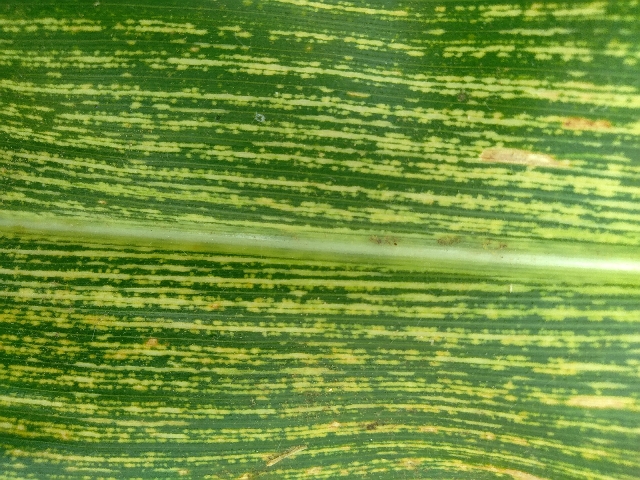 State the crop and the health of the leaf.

maize, maize streak virus
